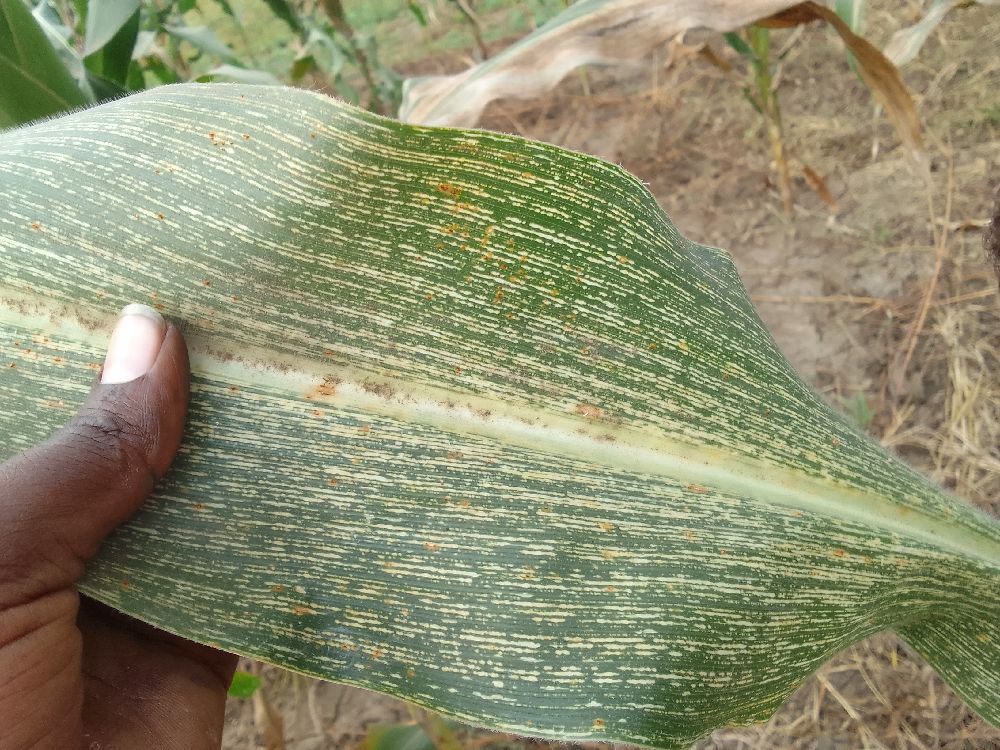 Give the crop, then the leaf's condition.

maize, maize streak virus
